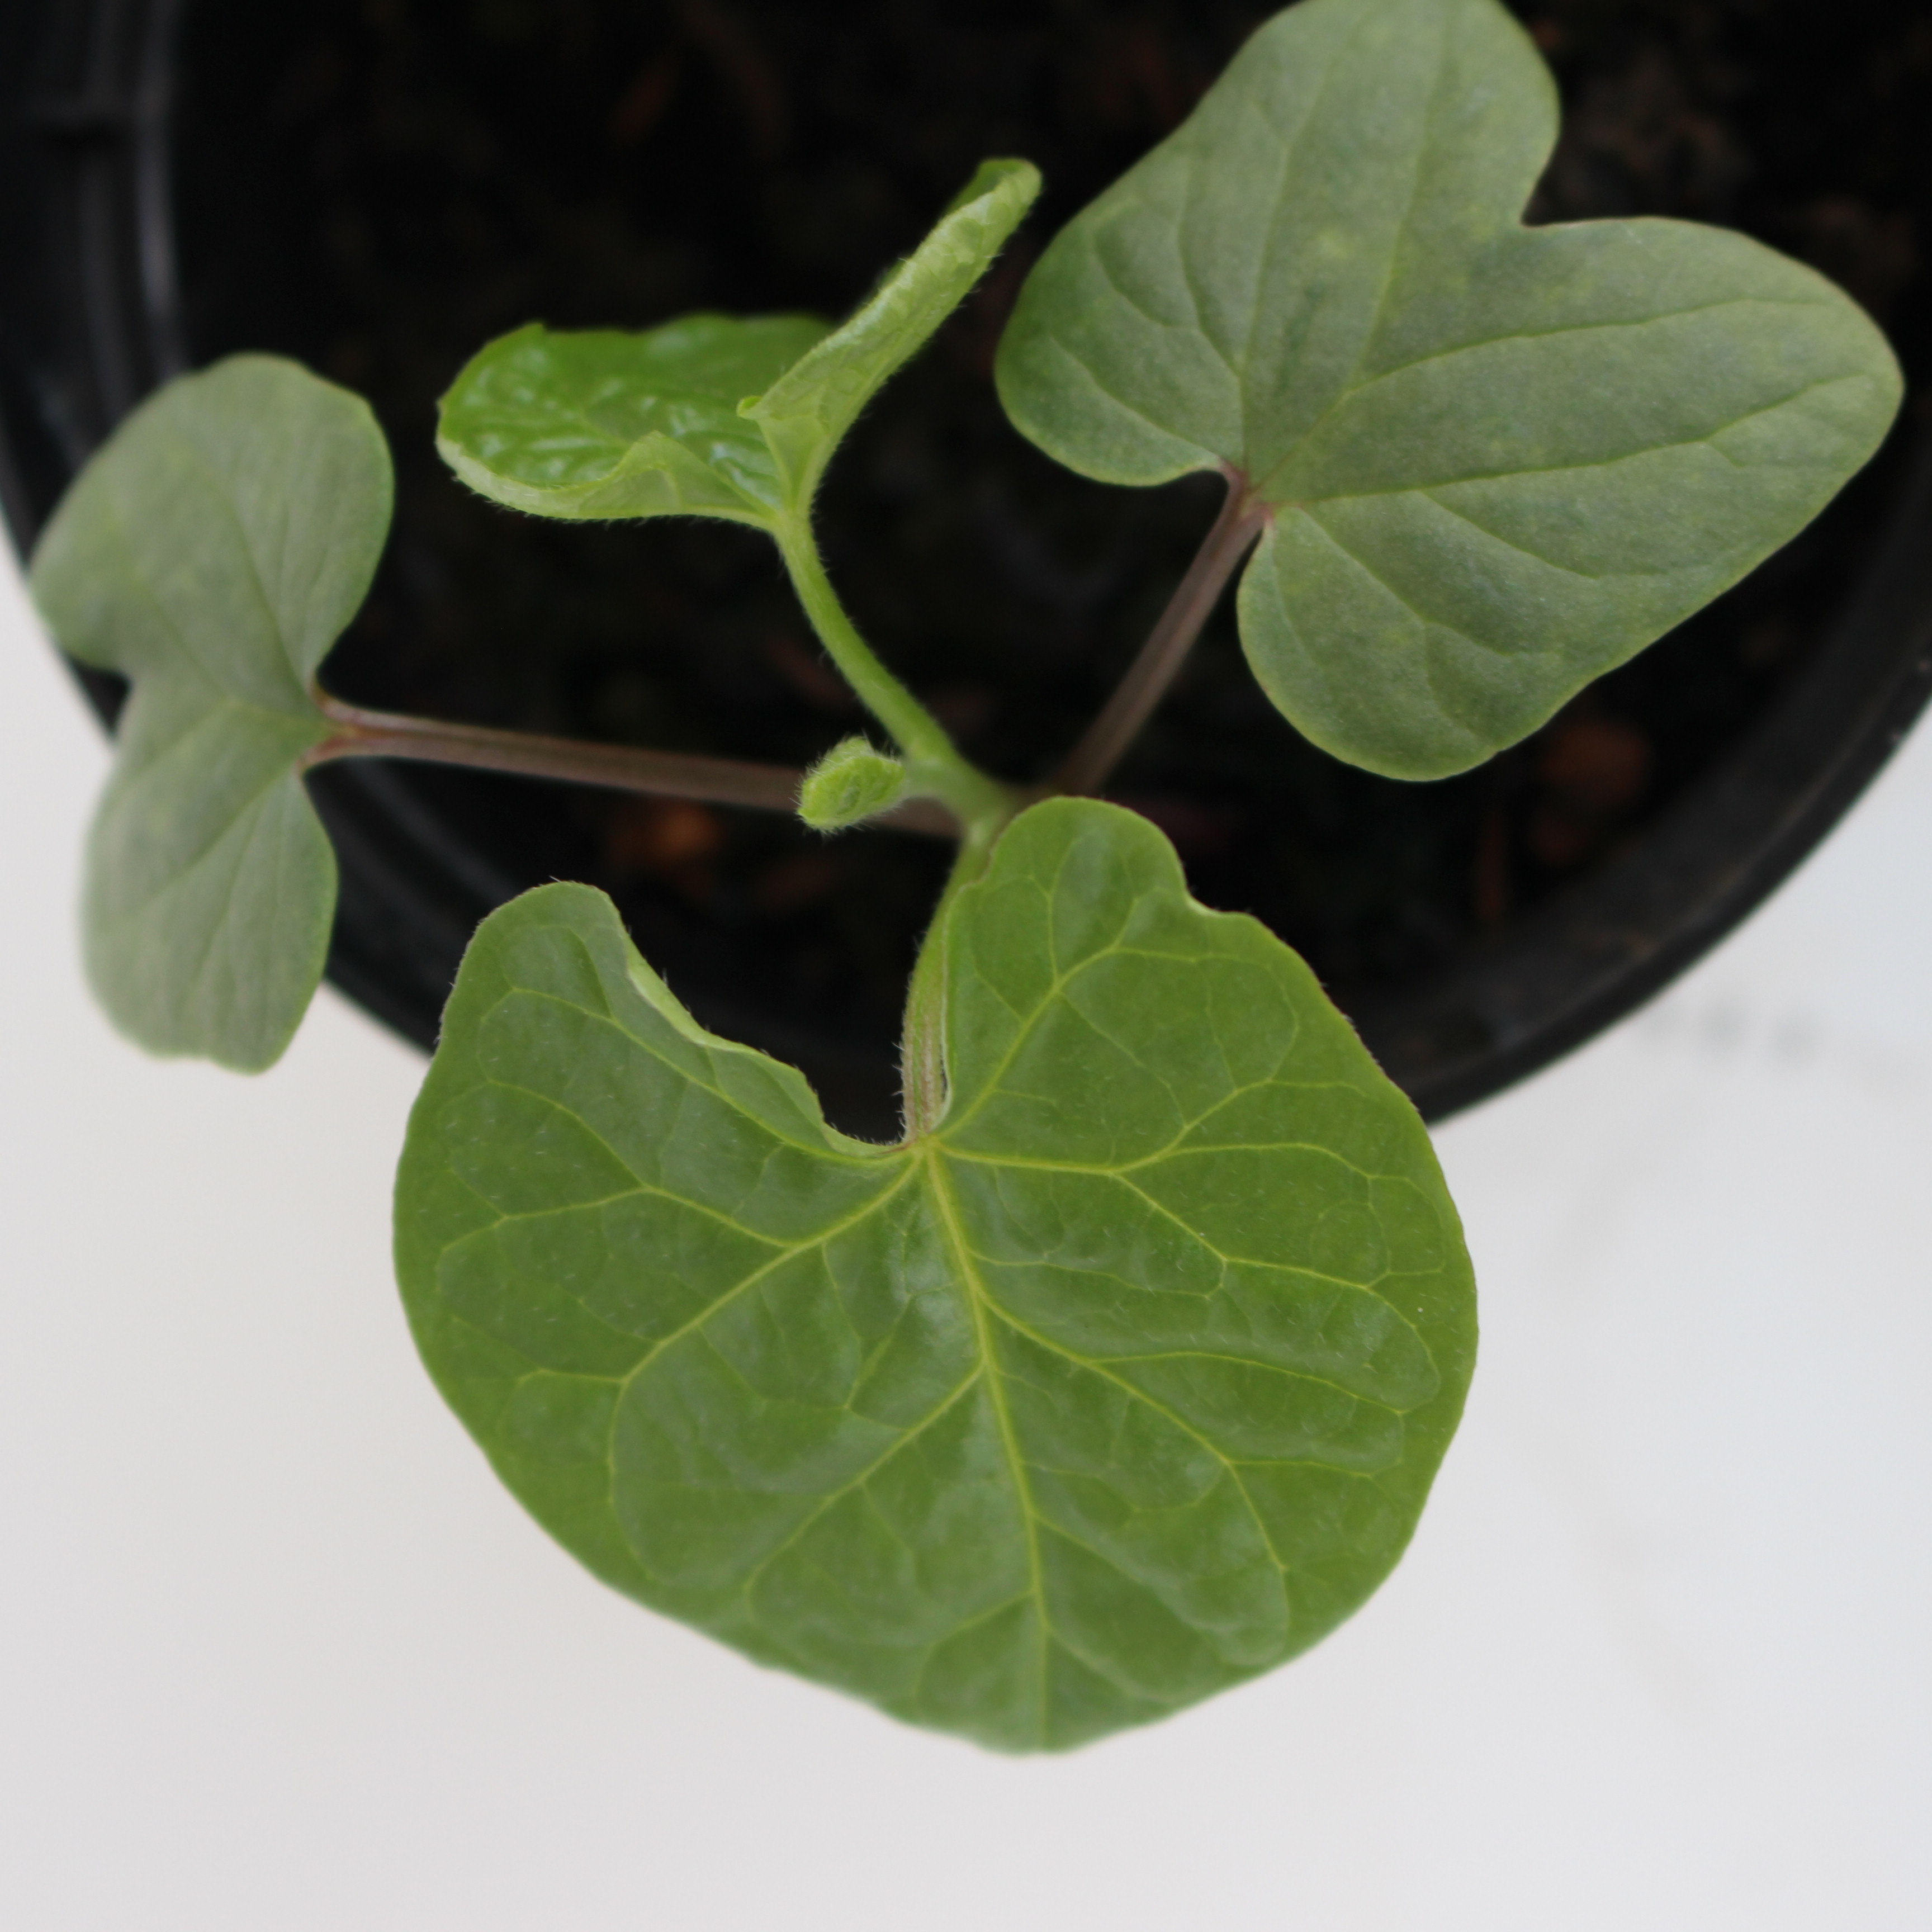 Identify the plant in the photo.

Convolvulus arvensis
